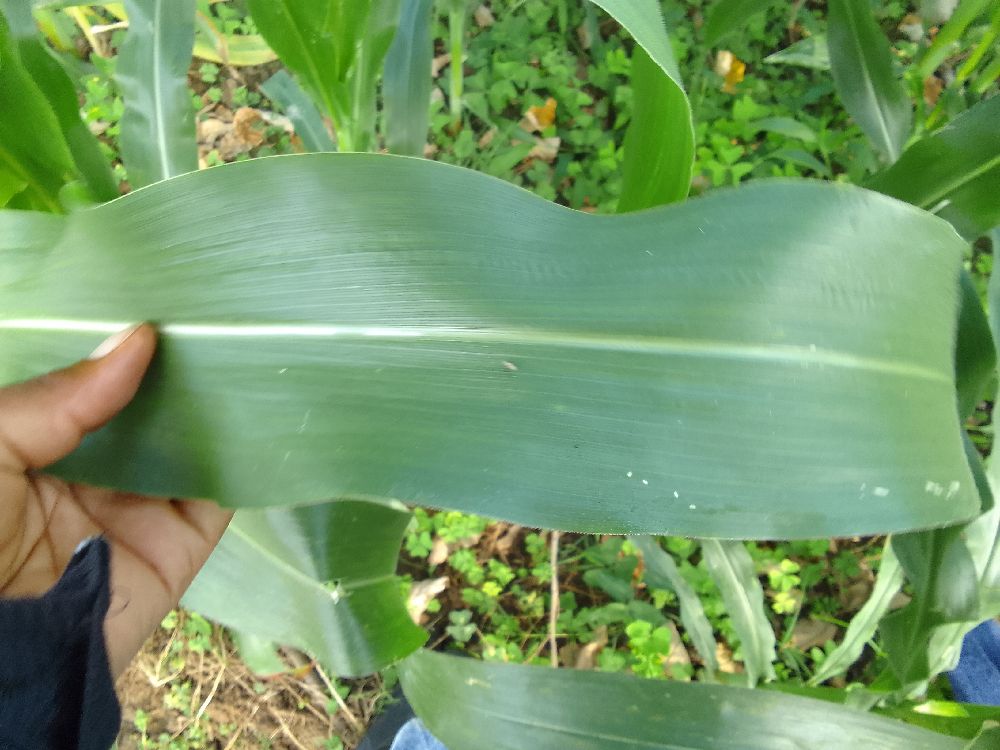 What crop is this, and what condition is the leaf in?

maize, healthy
